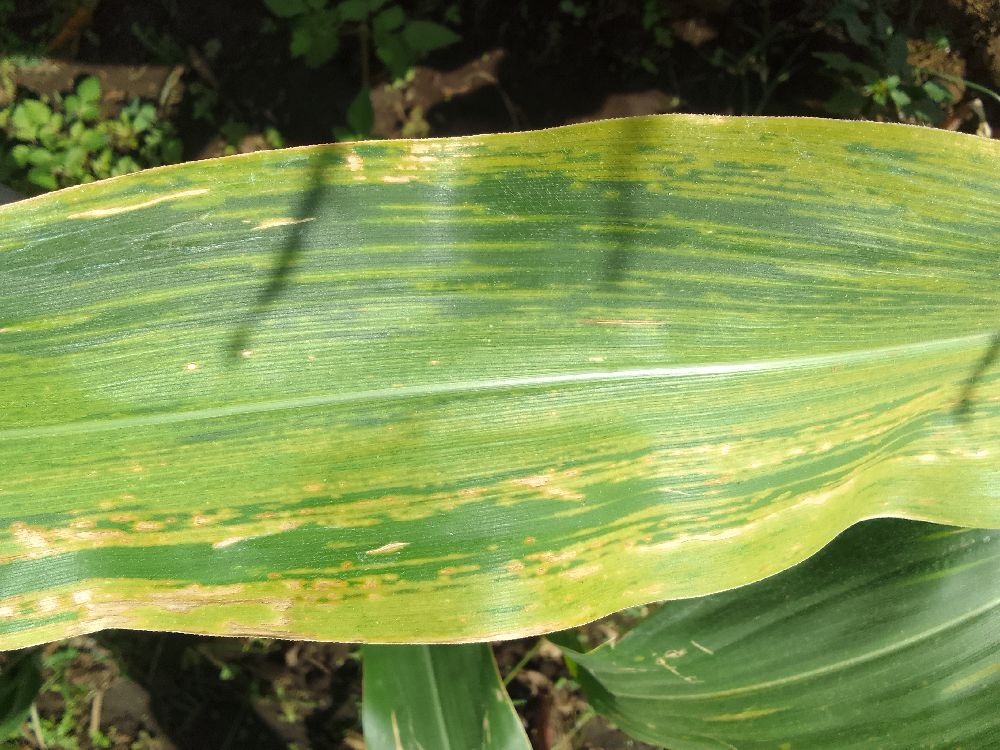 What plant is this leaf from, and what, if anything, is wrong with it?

maize, maize lethal necrosis
